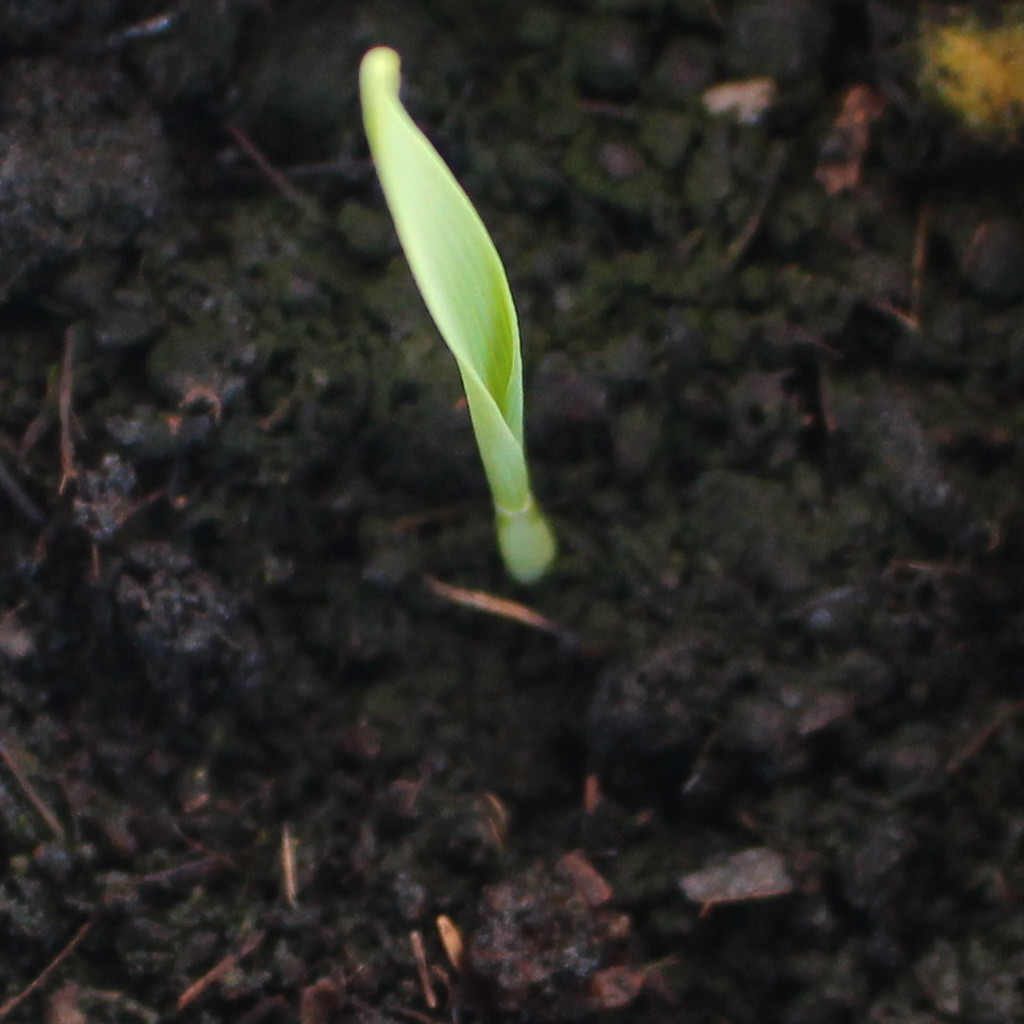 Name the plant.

Avena sterilis
